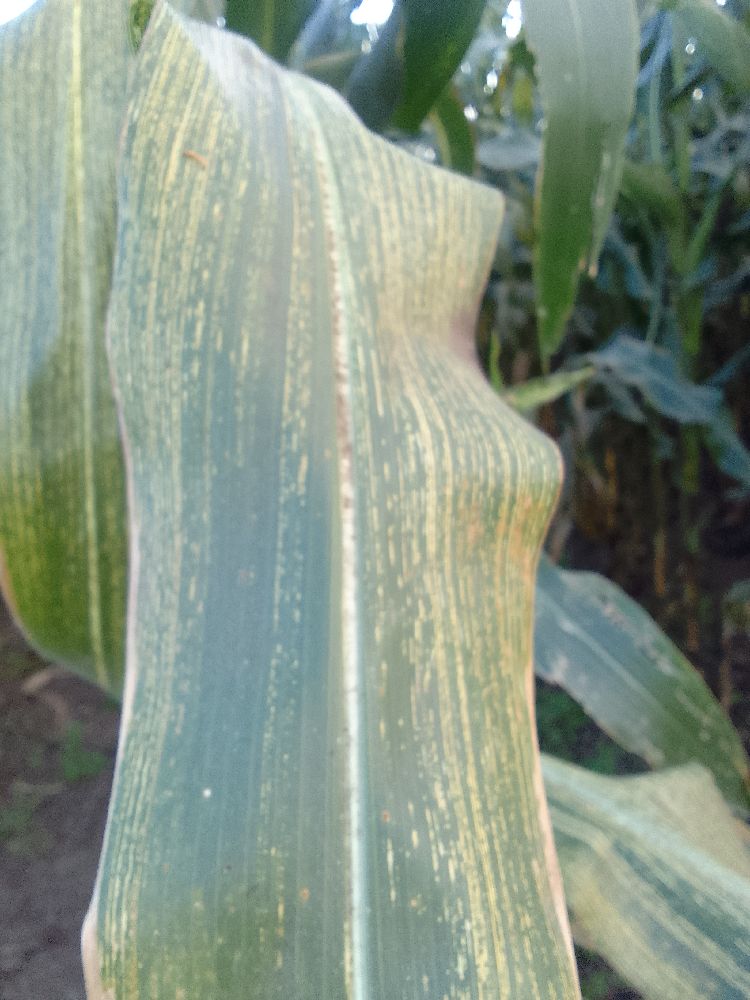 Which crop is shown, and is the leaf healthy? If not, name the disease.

maize, maize streak virus
